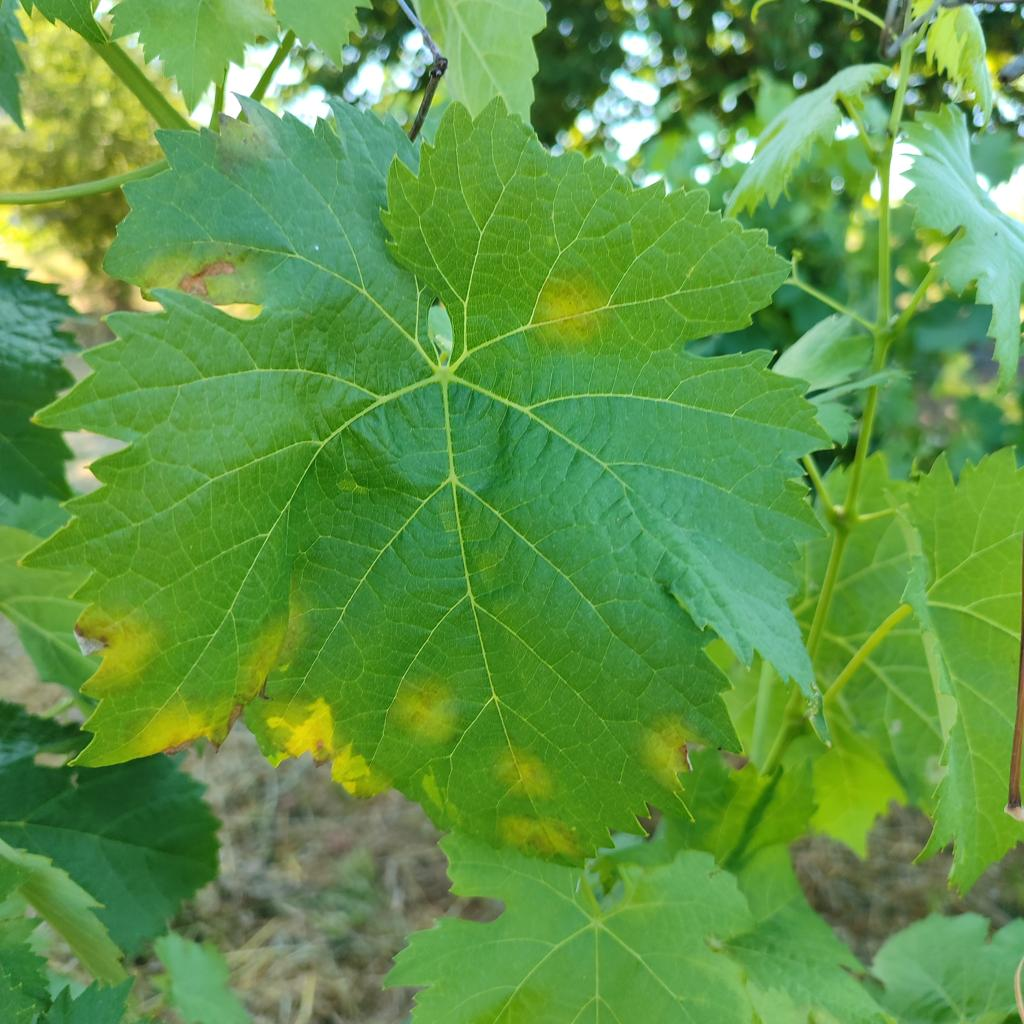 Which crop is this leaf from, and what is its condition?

grapevine, downy mildew
